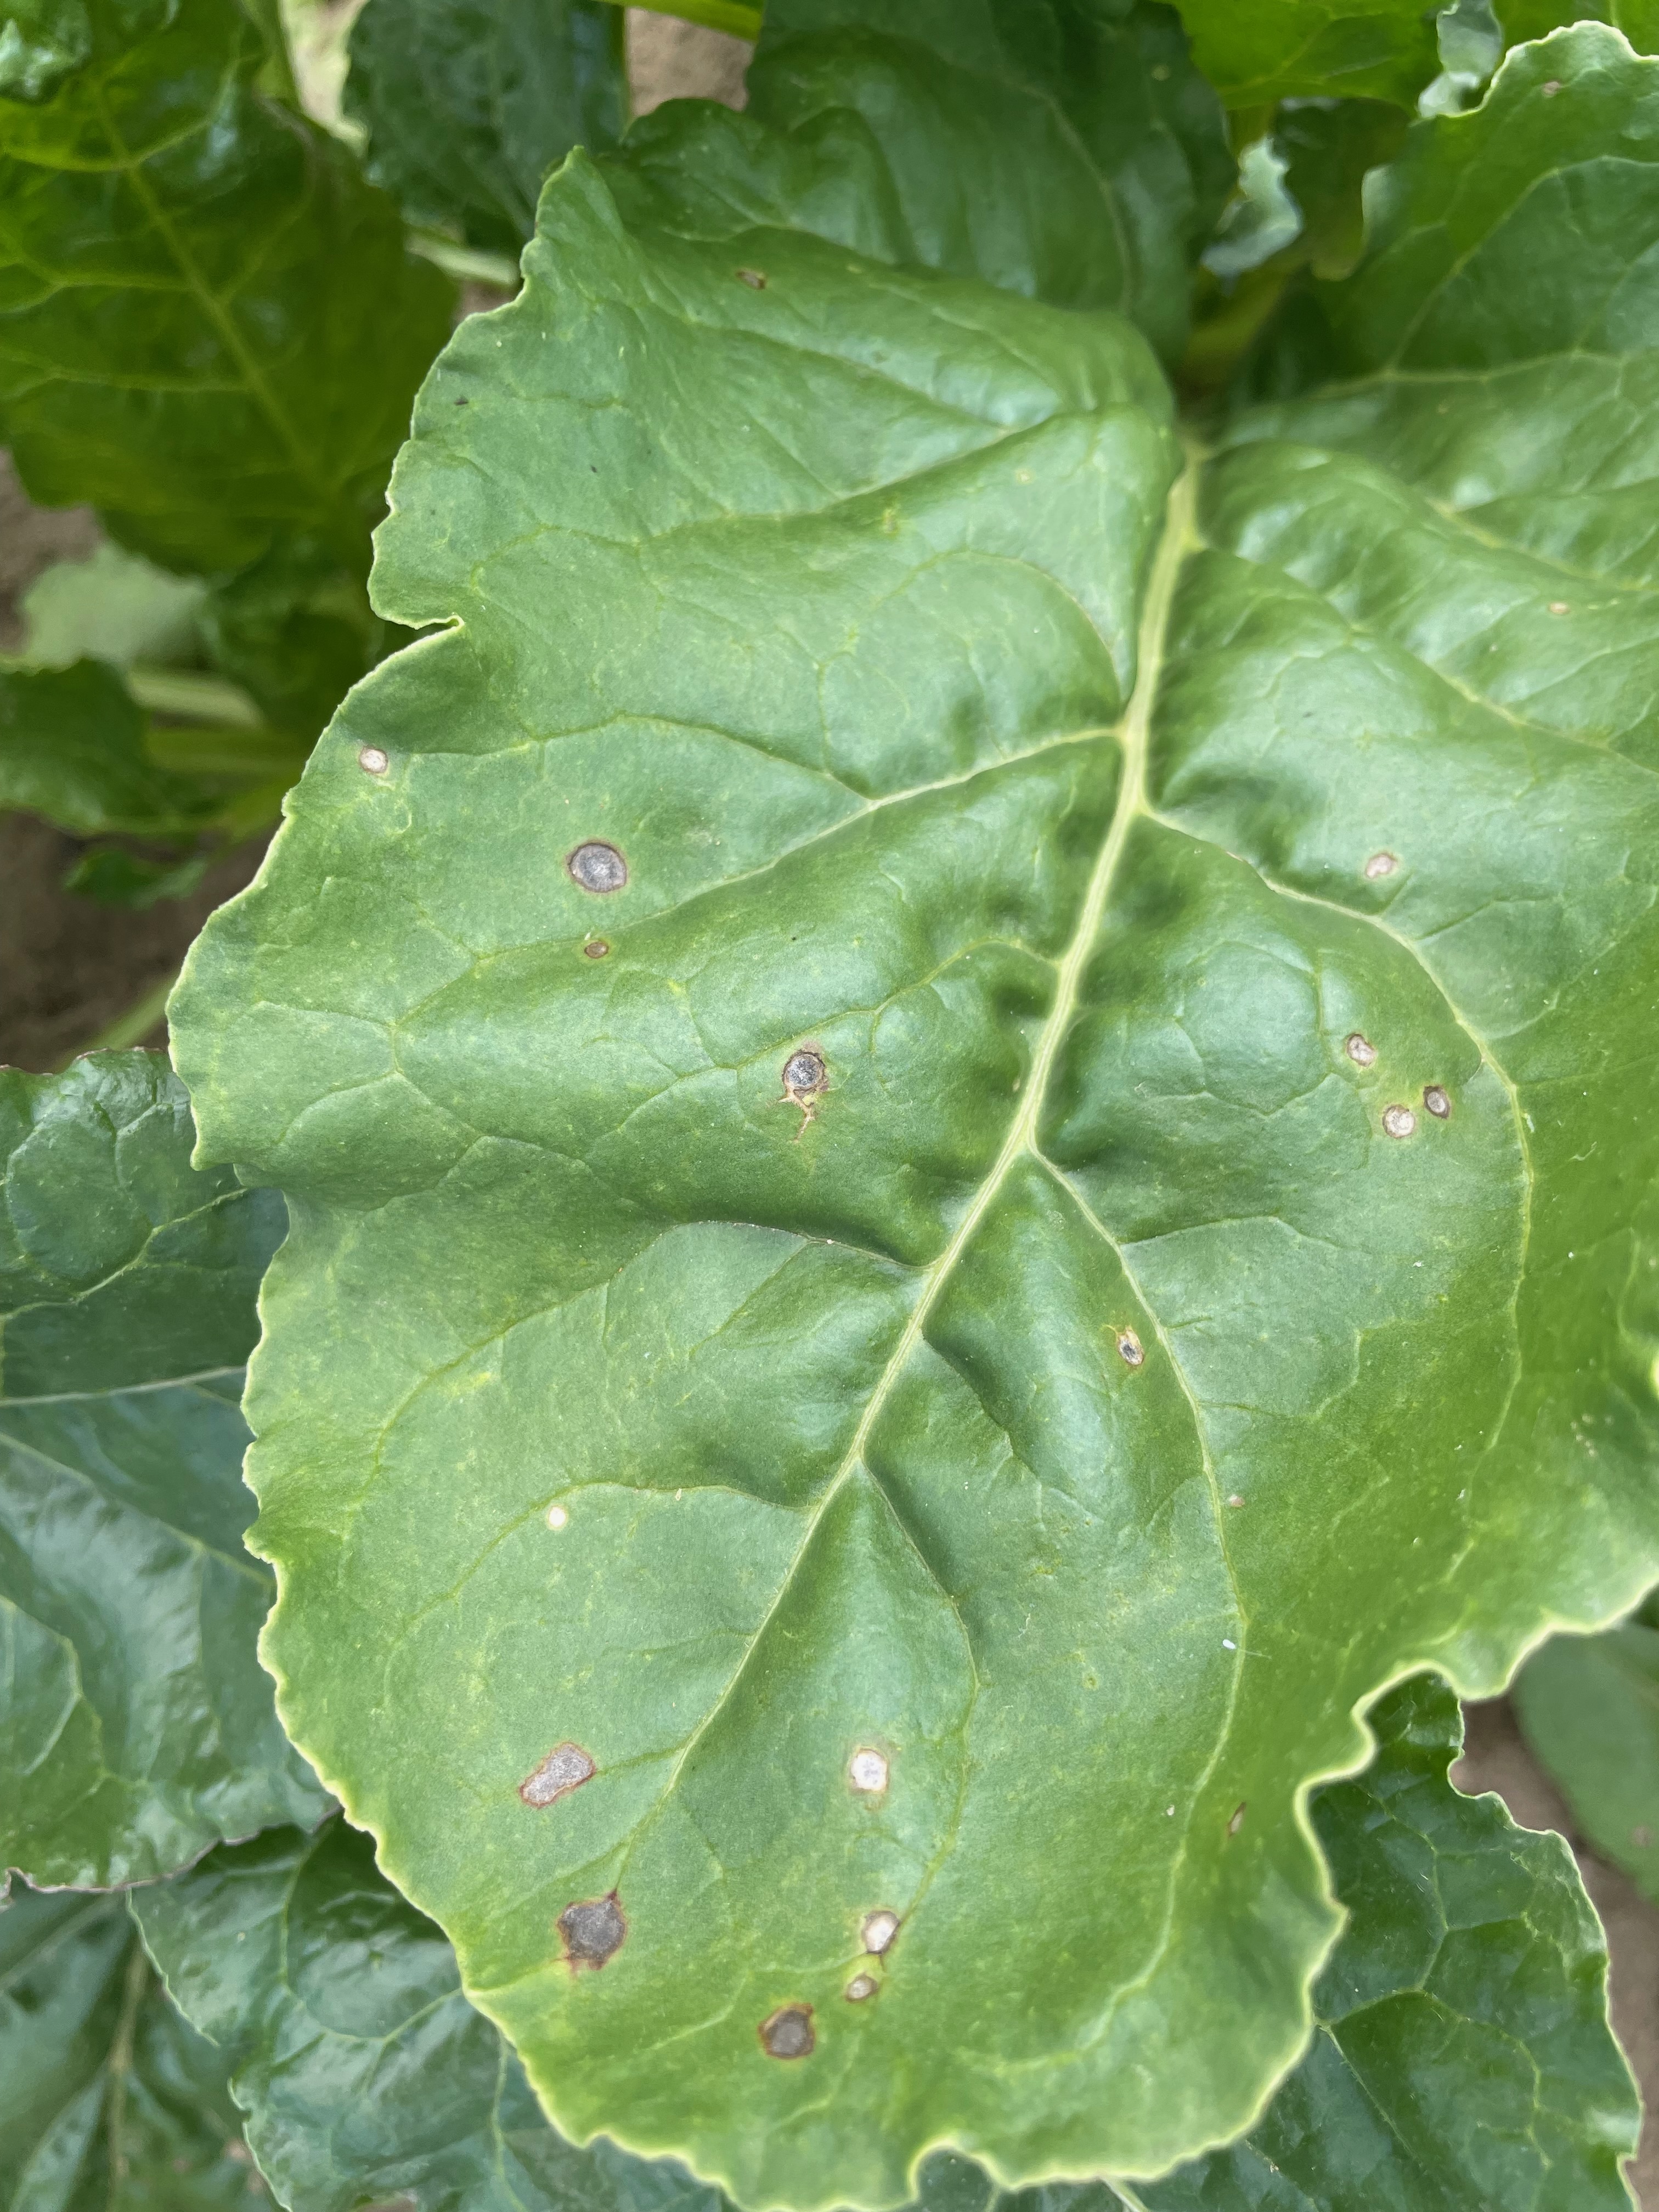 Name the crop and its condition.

beet, cercospora
